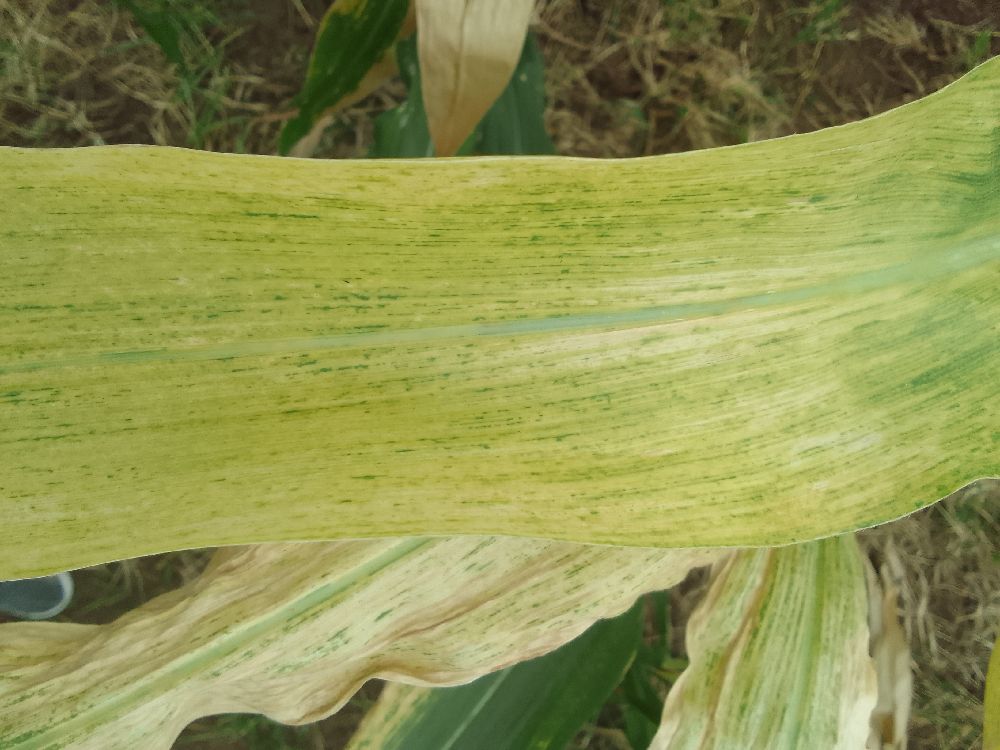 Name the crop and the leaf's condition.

maize, maize lethal necrosis
